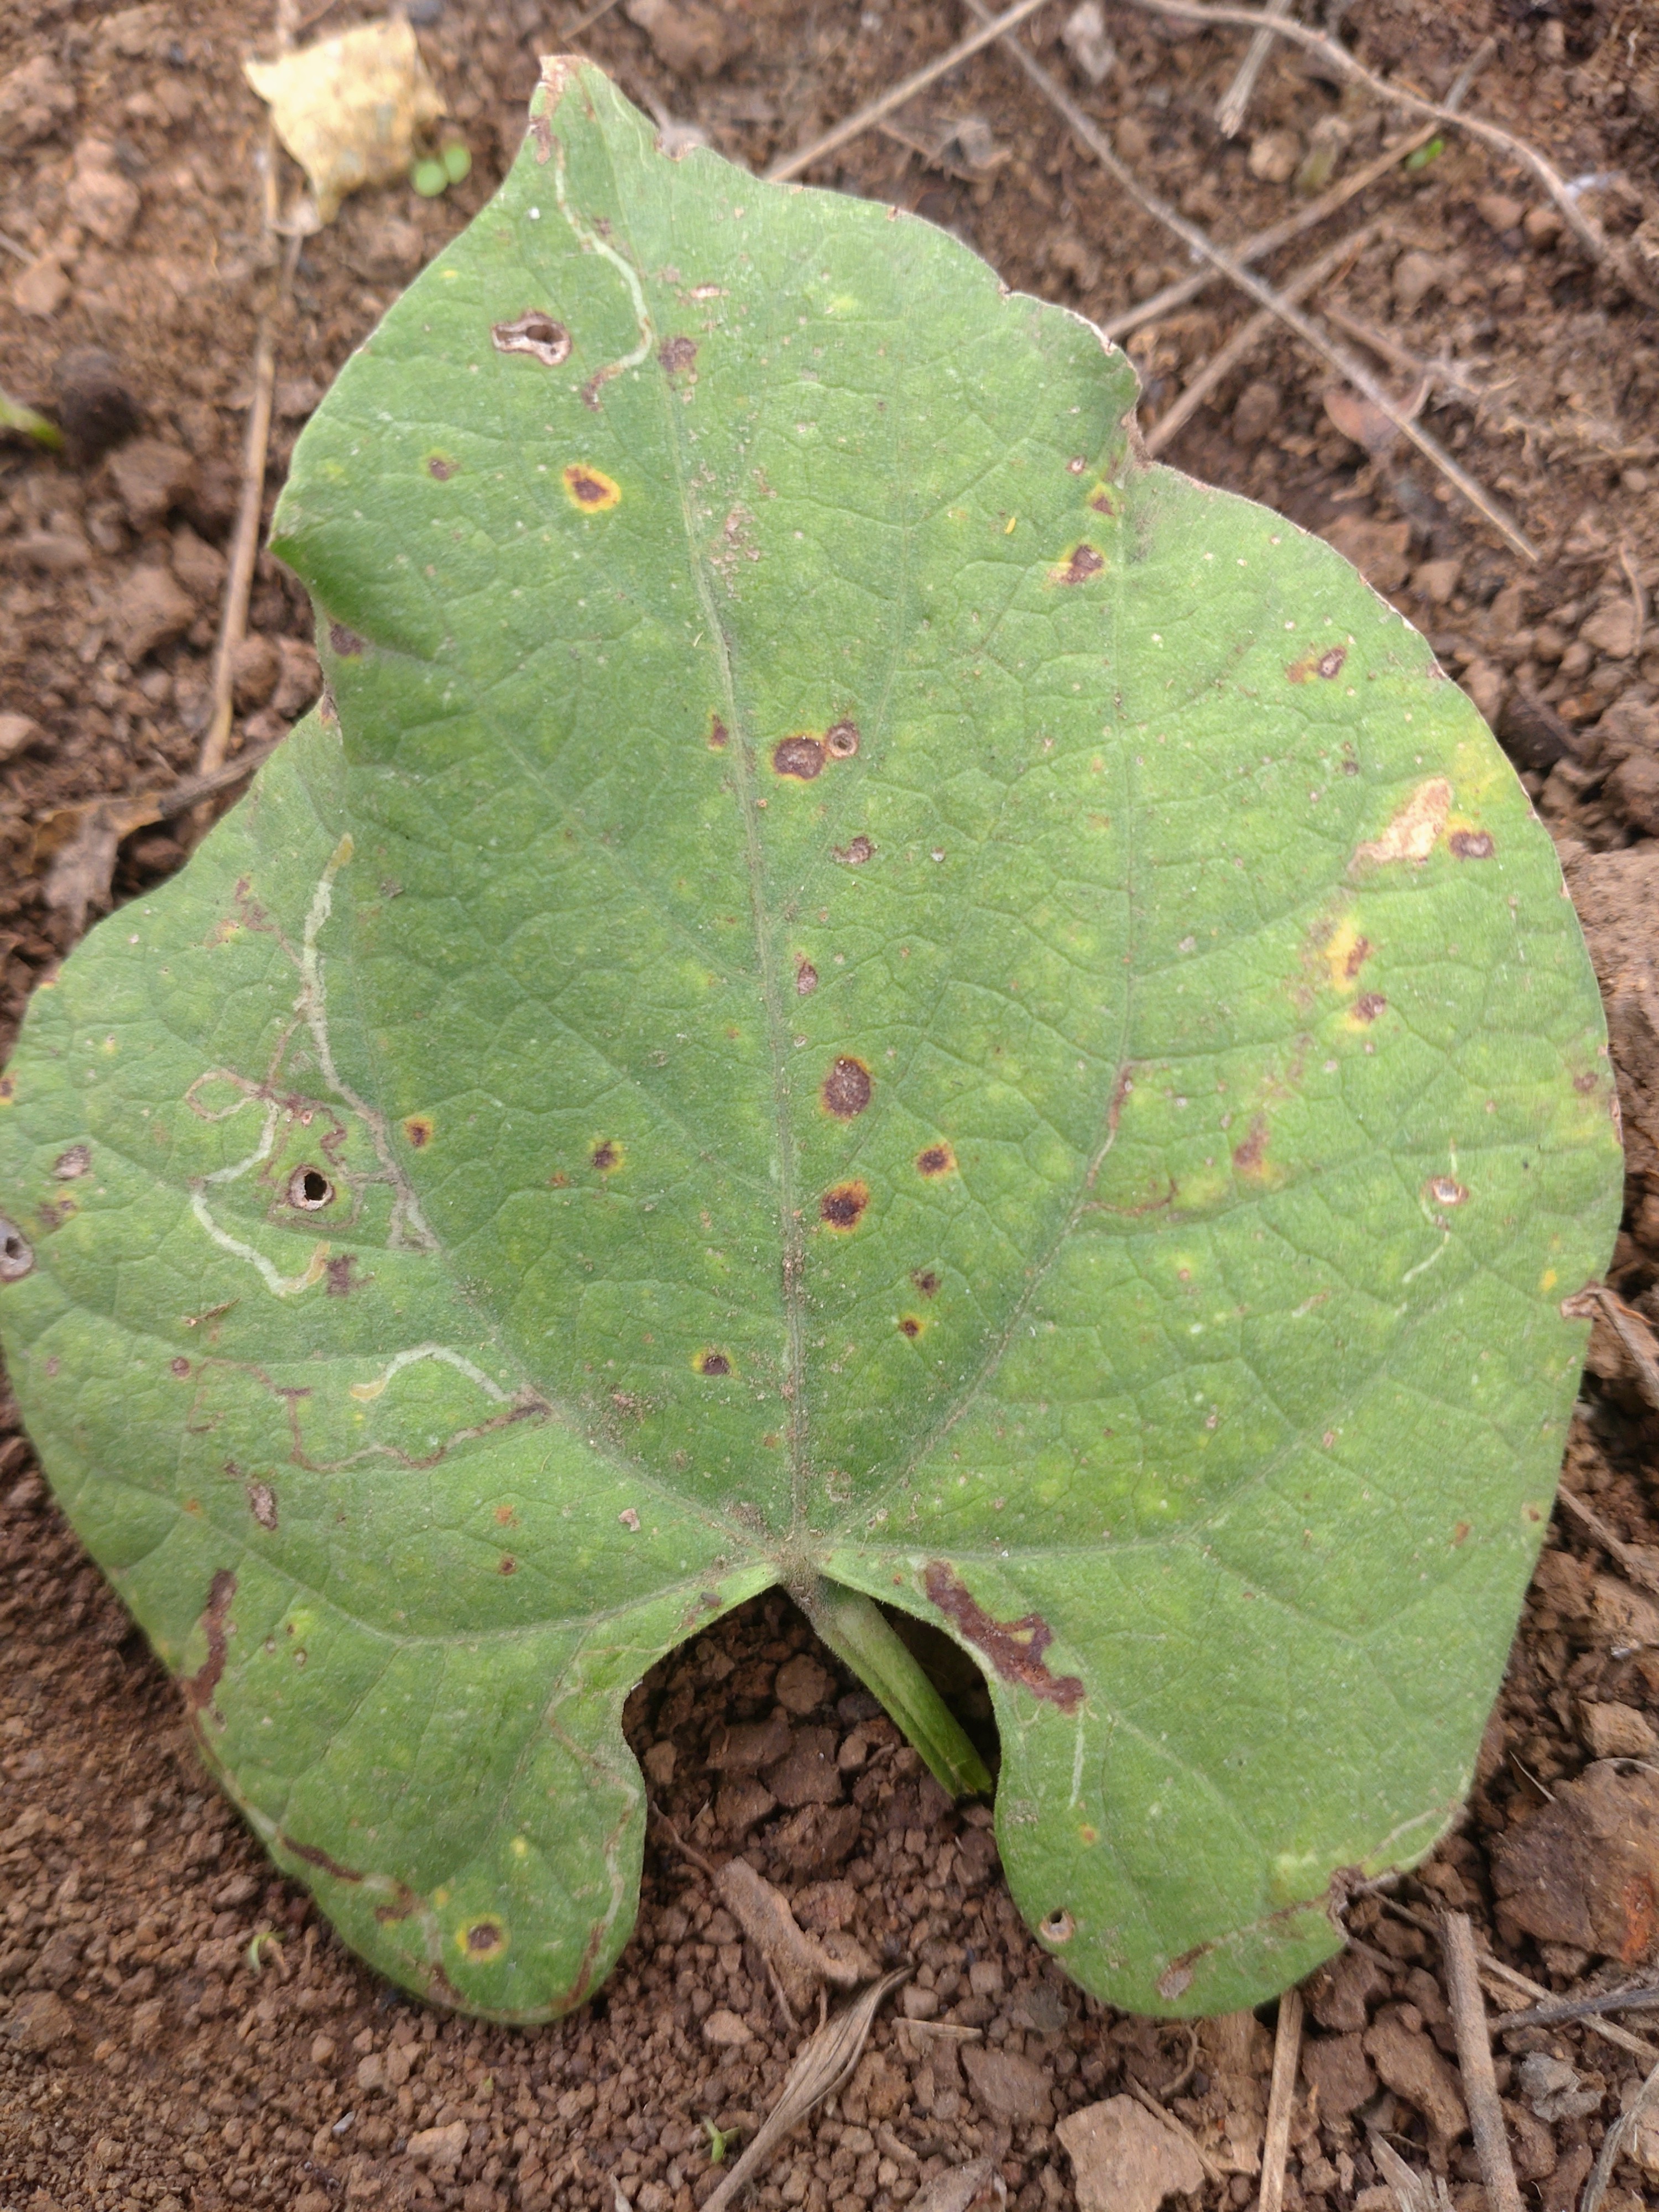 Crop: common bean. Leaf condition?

rust
